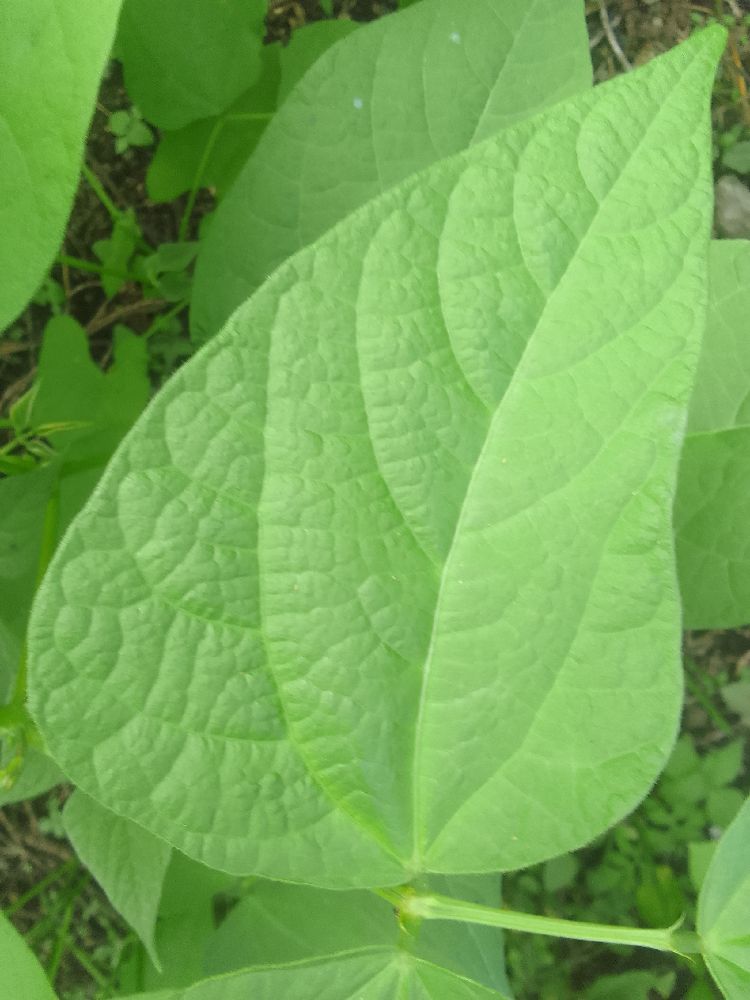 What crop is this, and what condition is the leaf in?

common bean, healthy
